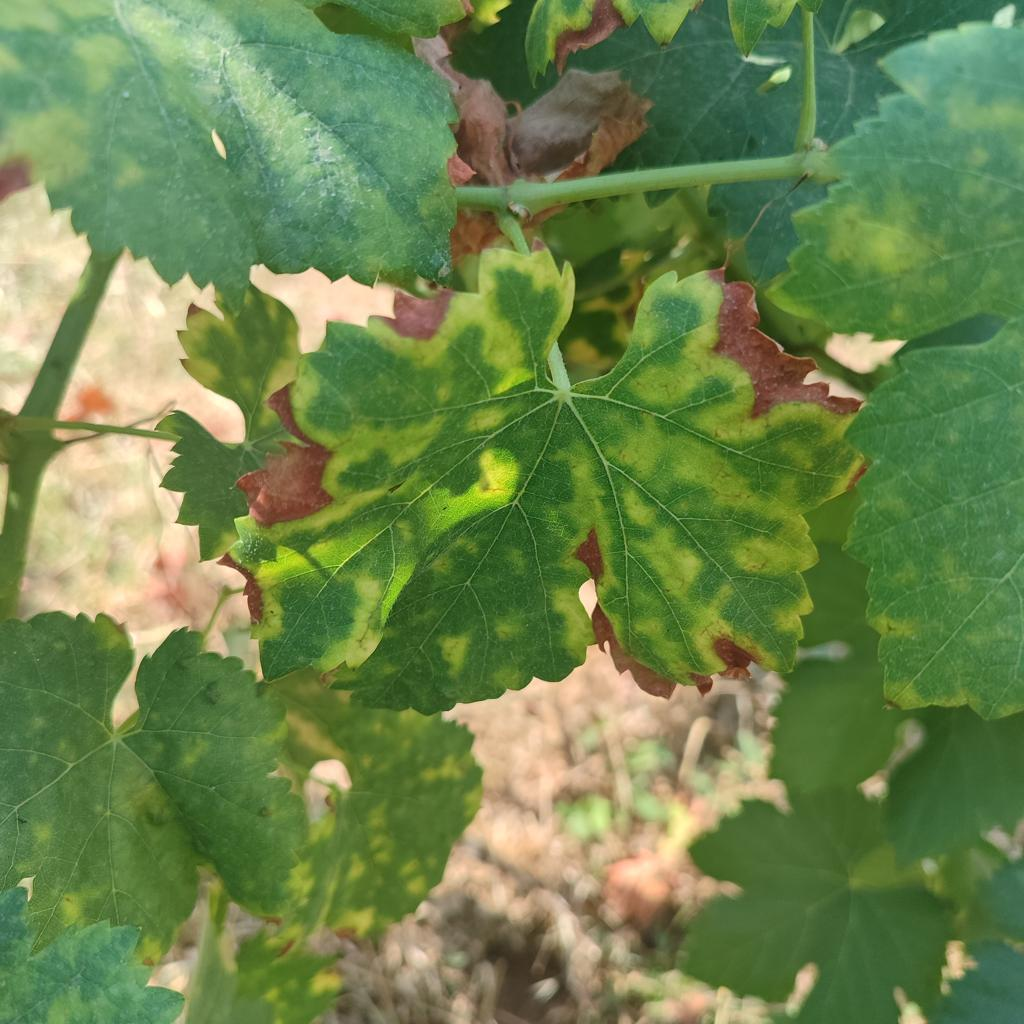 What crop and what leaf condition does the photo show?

grapevine, esca complex
